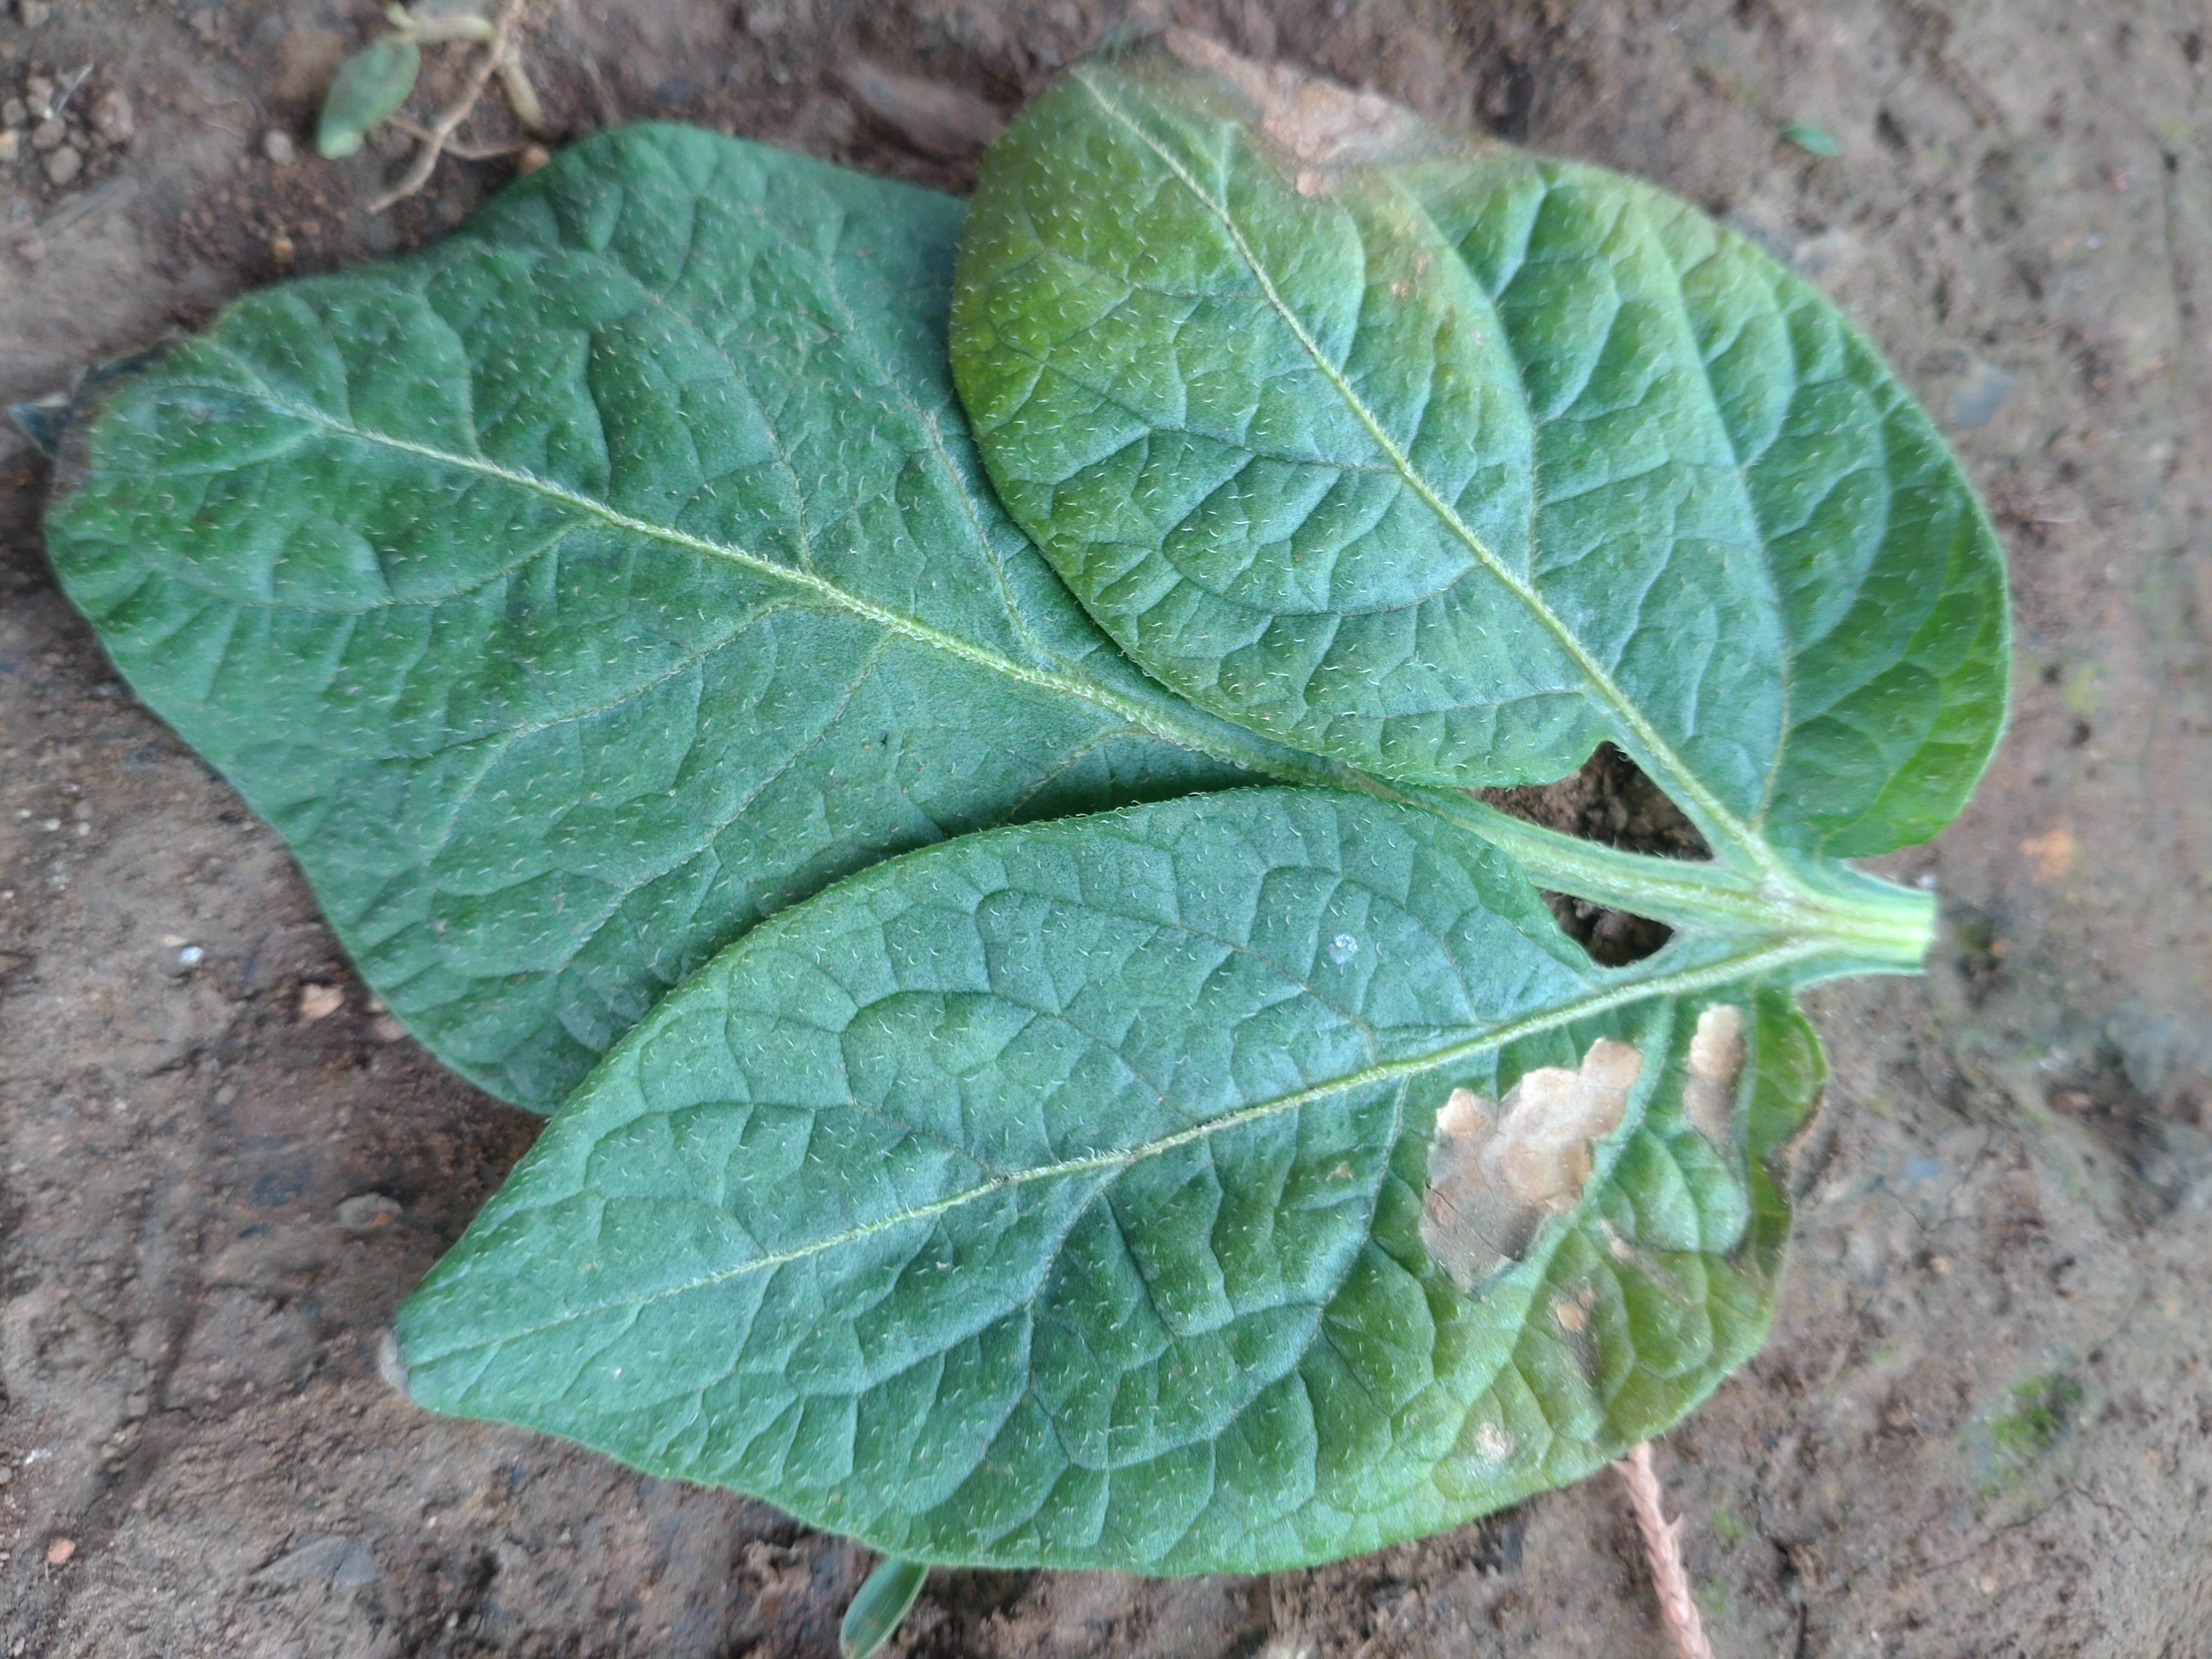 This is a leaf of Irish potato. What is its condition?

early blight
